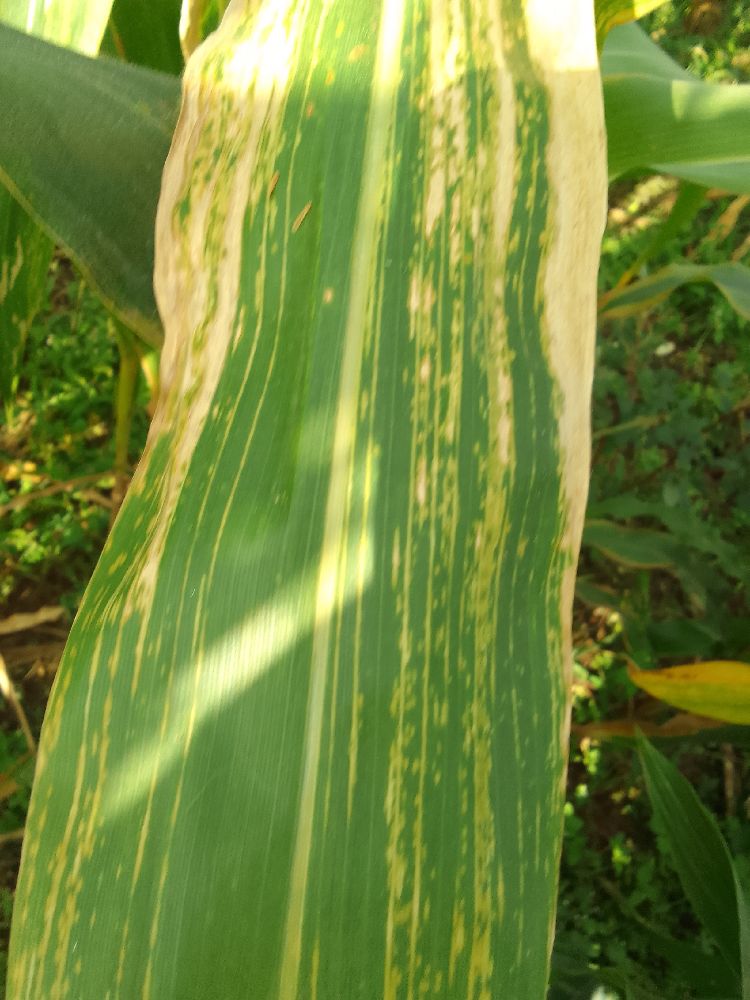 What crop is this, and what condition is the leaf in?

maize, maize lethal necrosis
